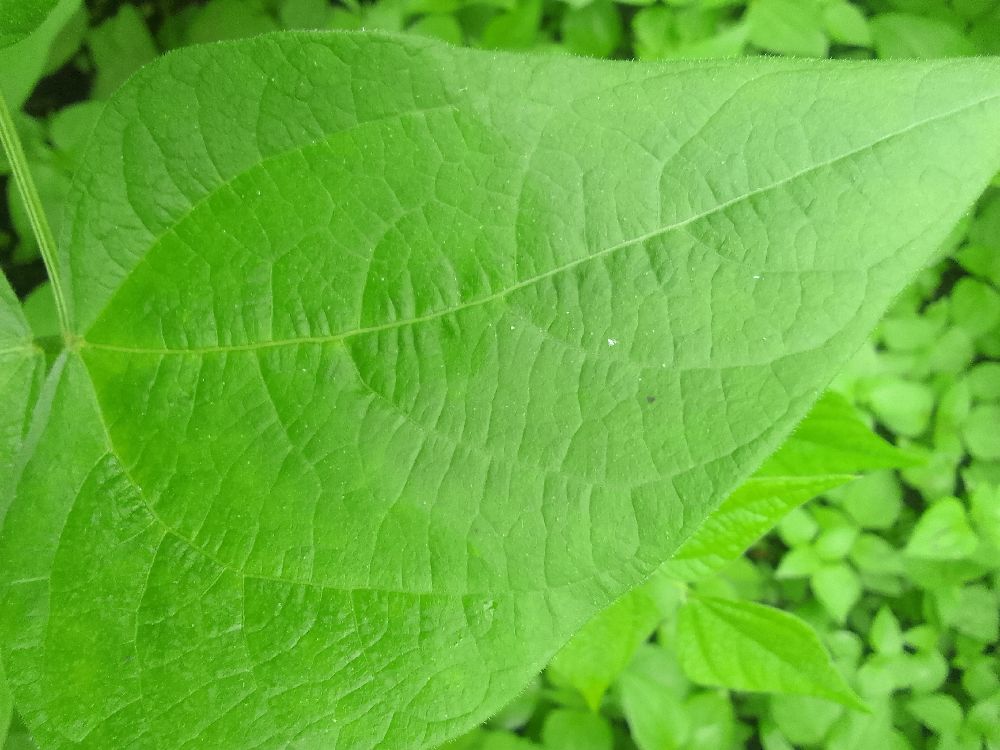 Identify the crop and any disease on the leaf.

common bean, healthy
